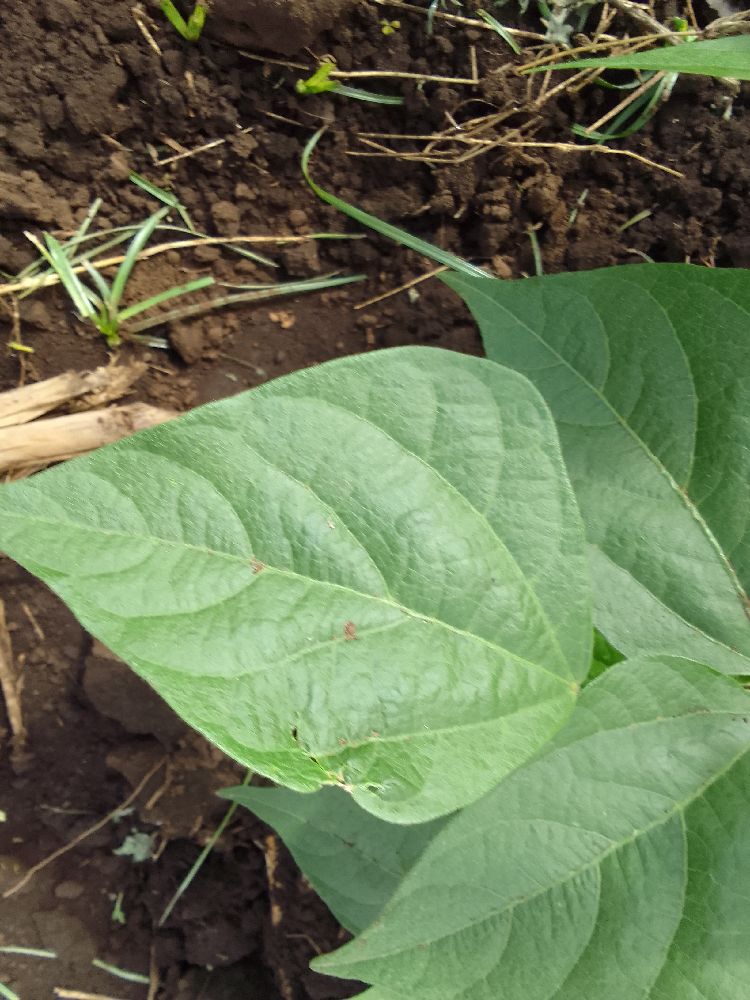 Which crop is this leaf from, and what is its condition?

common bean, healthy
